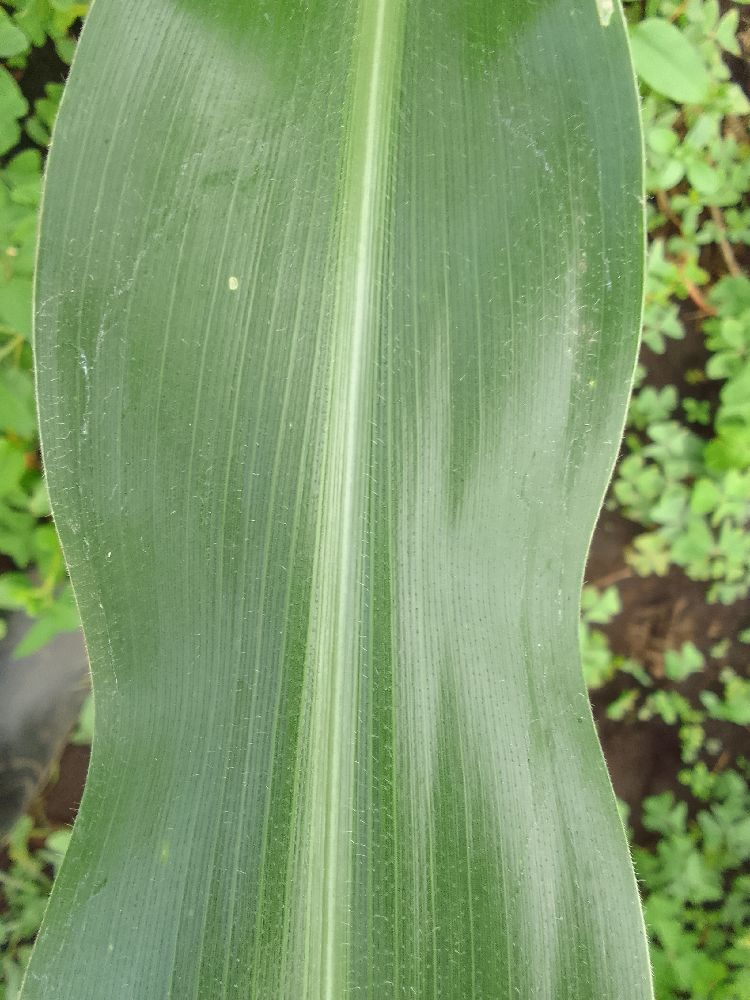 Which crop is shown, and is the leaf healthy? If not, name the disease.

maize, healthy
